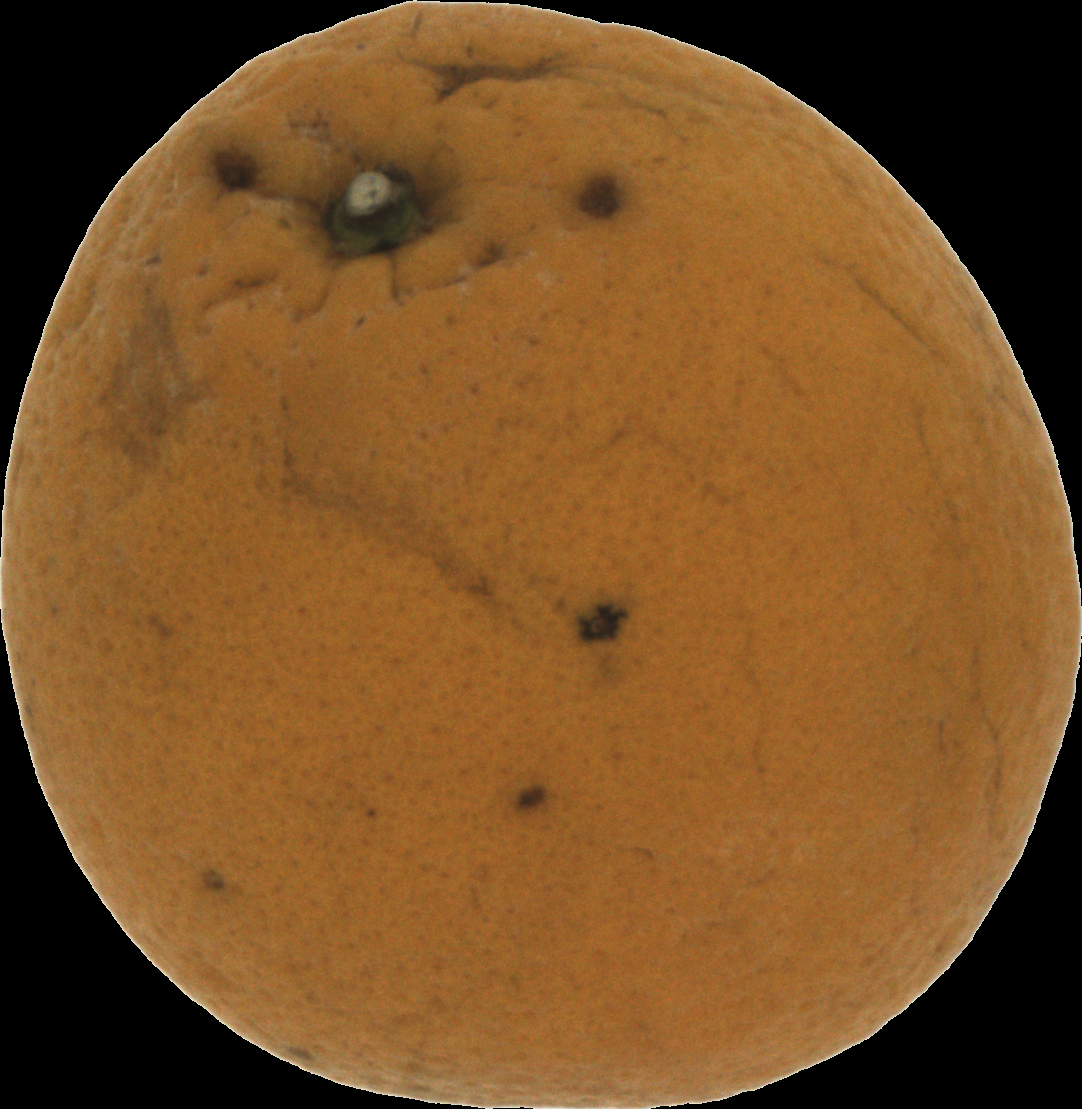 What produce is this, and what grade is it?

orange, bad
